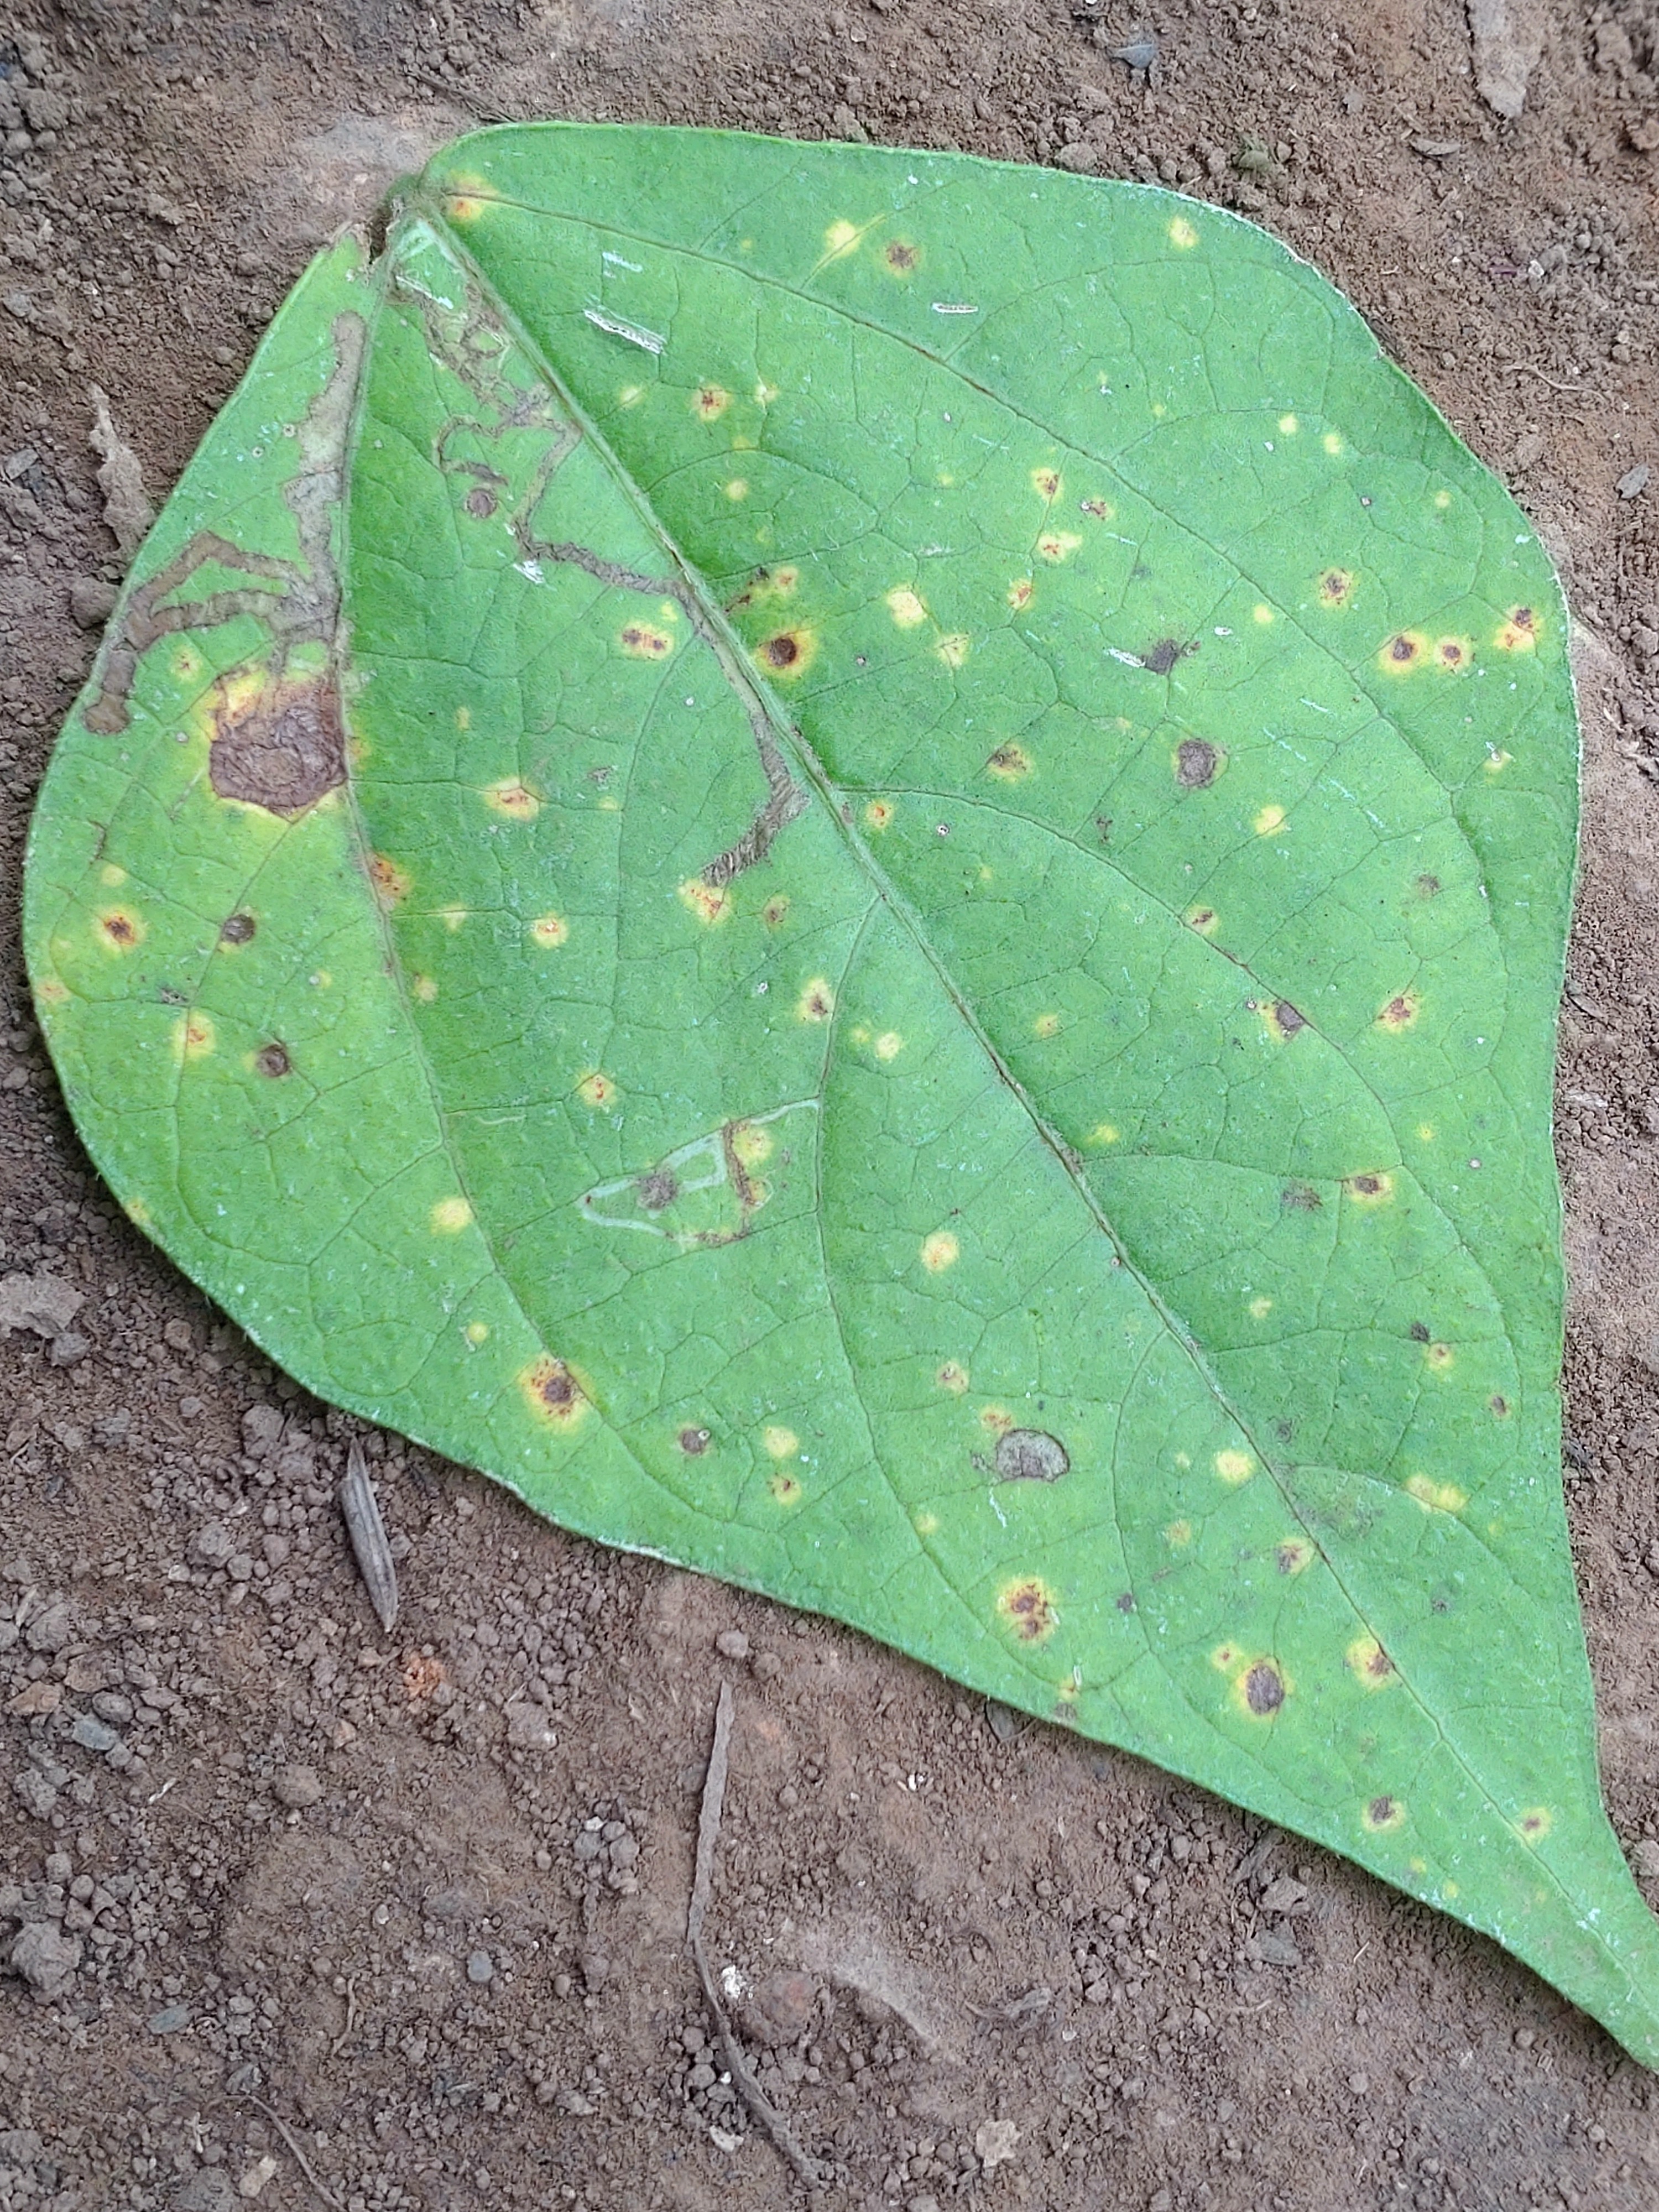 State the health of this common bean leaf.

rust
